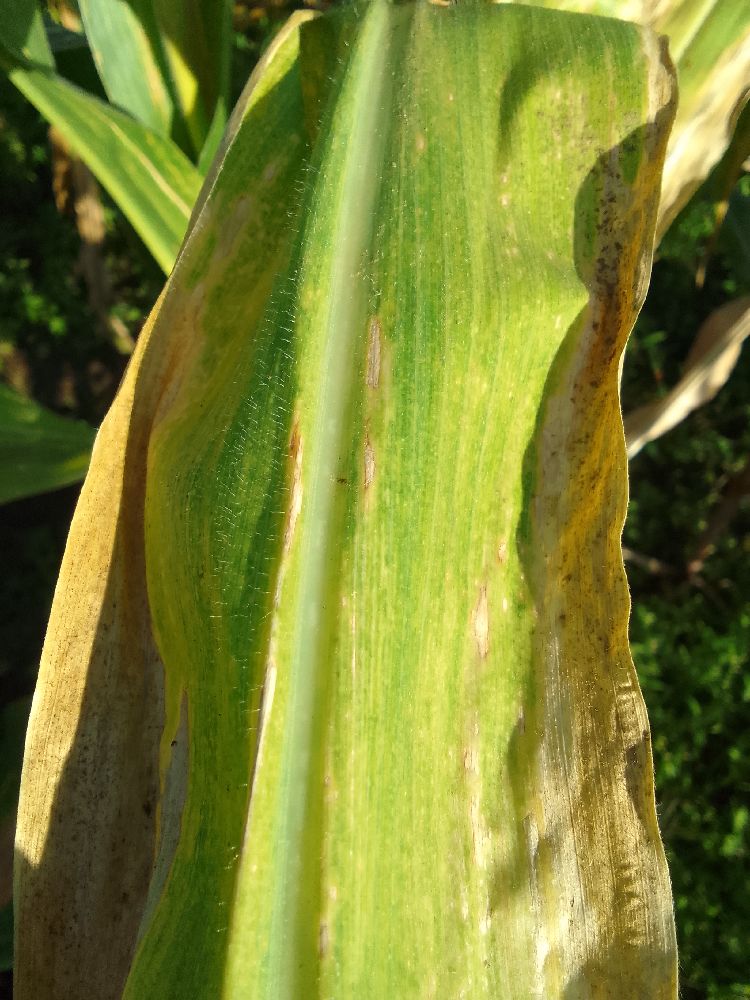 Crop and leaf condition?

maize, maize lethal necrosis
